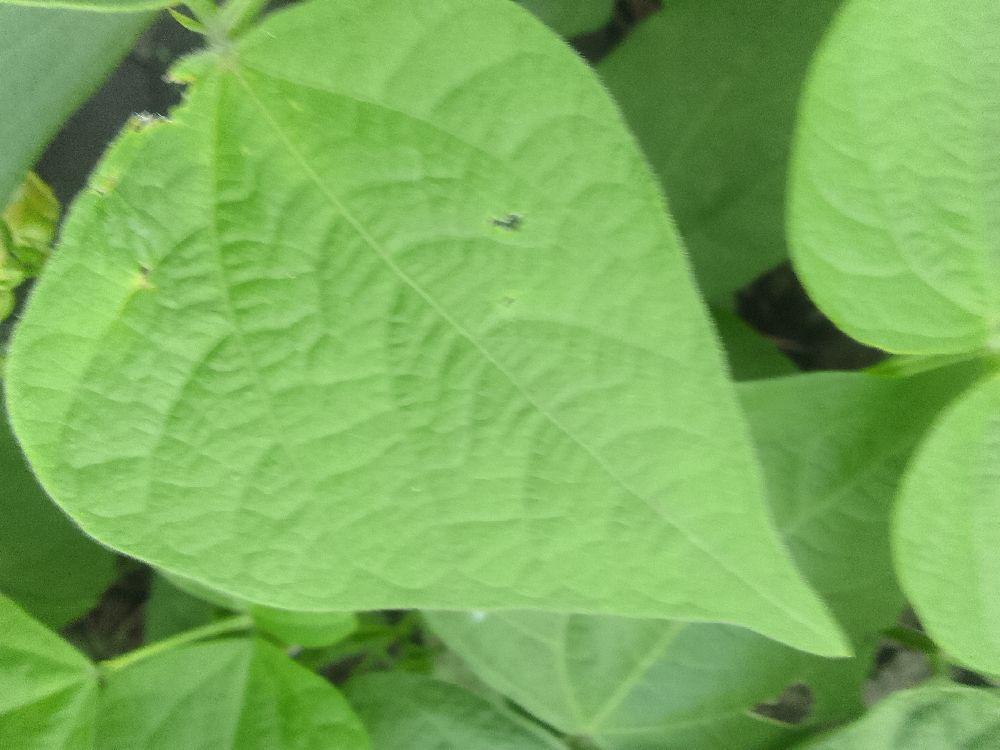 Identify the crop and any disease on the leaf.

common bean, healthy
